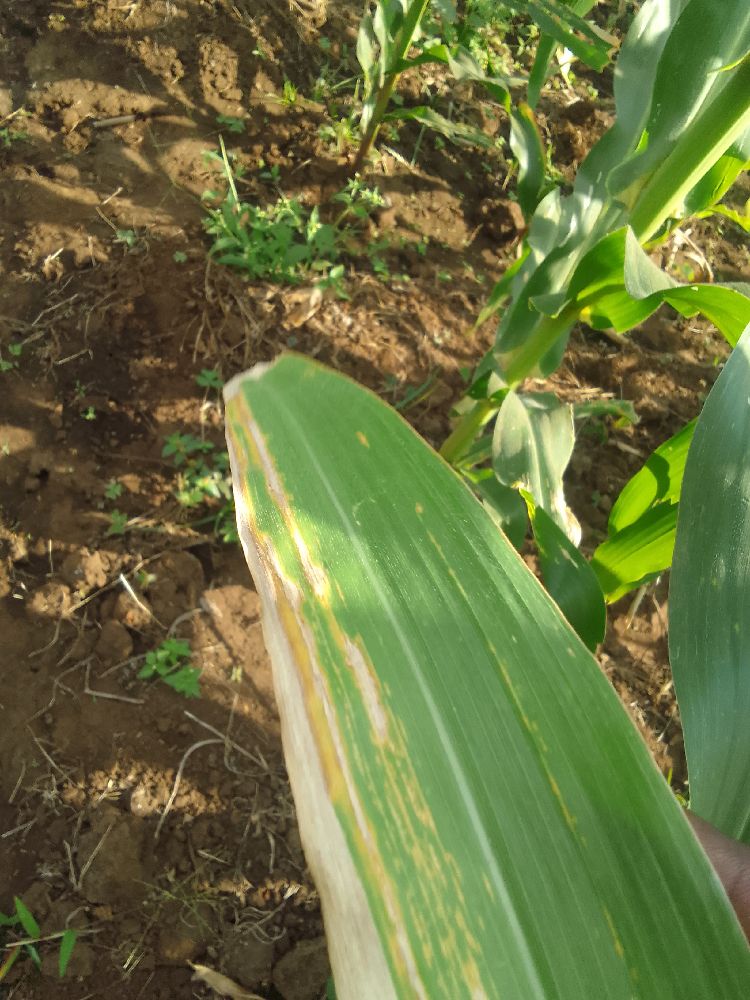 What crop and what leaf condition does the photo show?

maize, maize lethal necrosis
